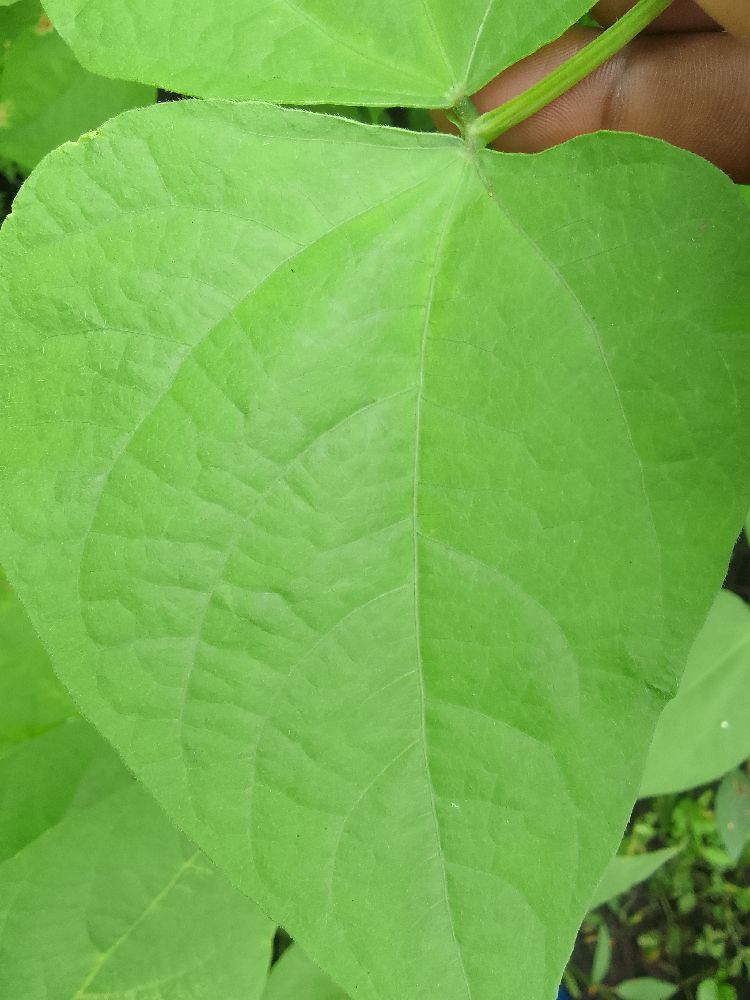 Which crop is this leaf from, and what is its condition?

common bean, healthy
